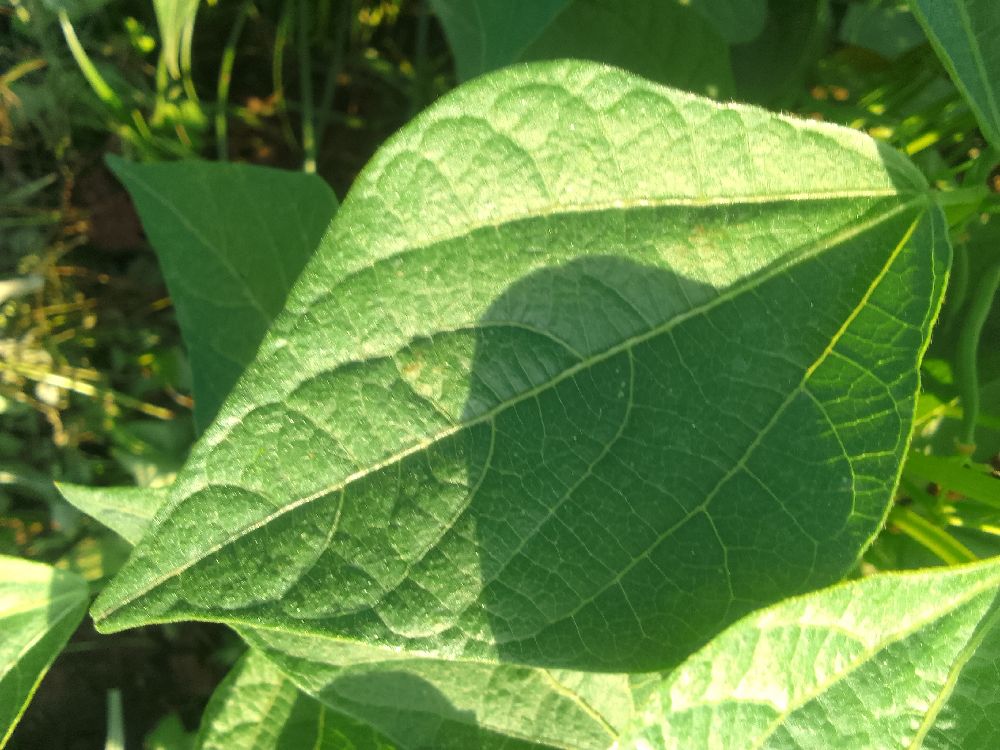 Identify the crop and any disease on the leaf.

common bean, healthy
